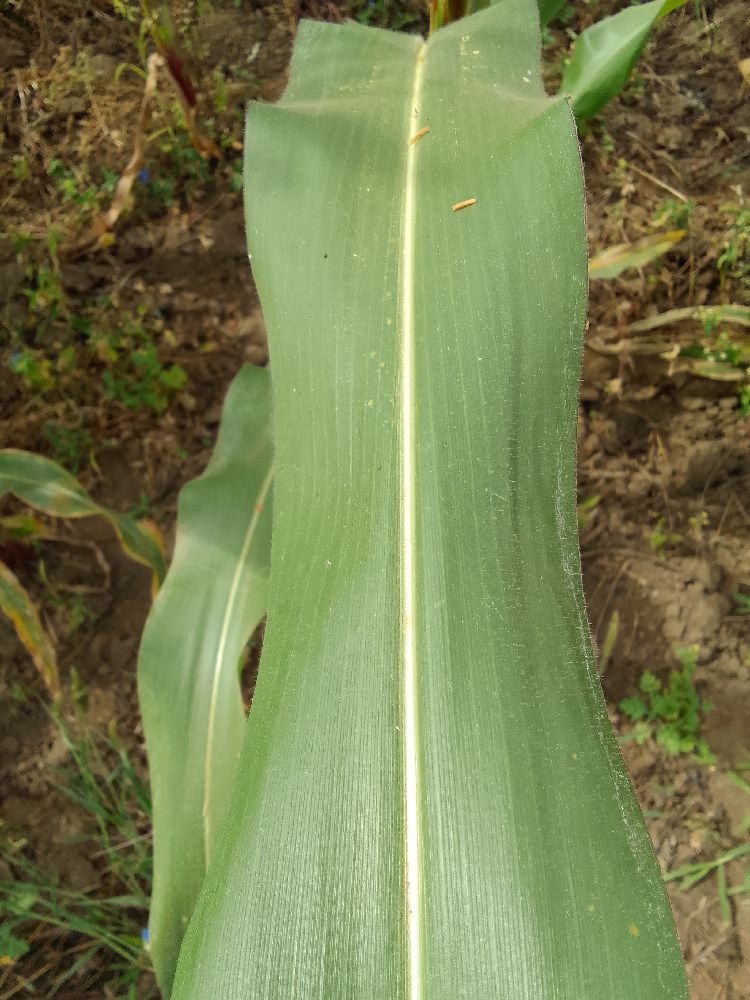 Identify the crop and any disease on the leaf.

maize, healthy
